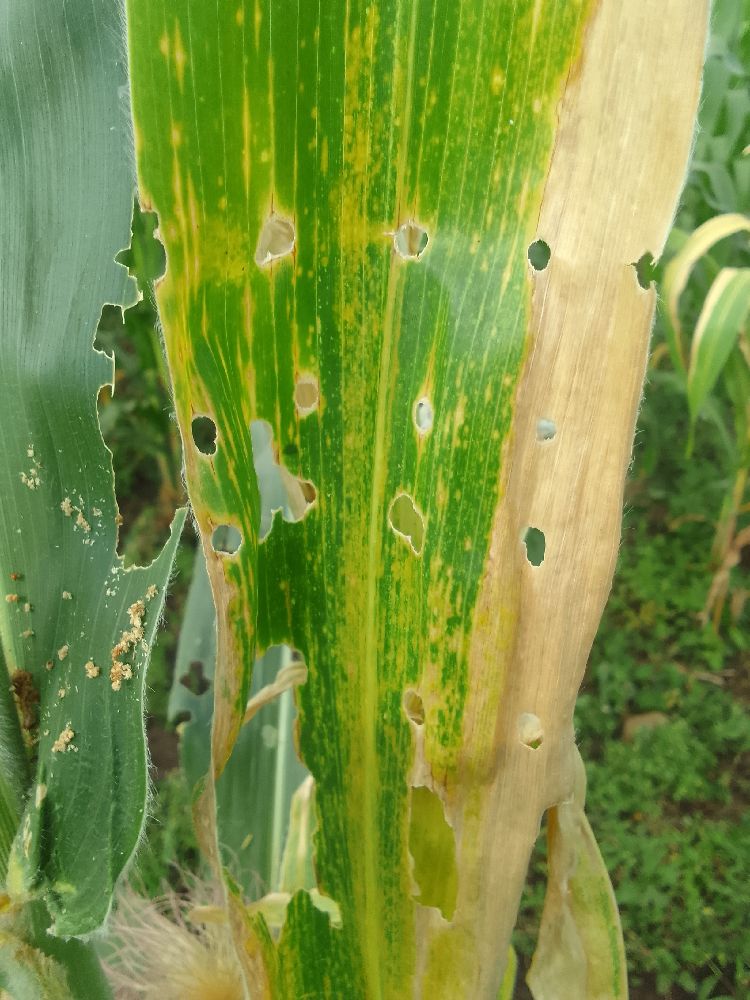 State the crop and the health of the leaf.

maize, maize lethal necrosis
